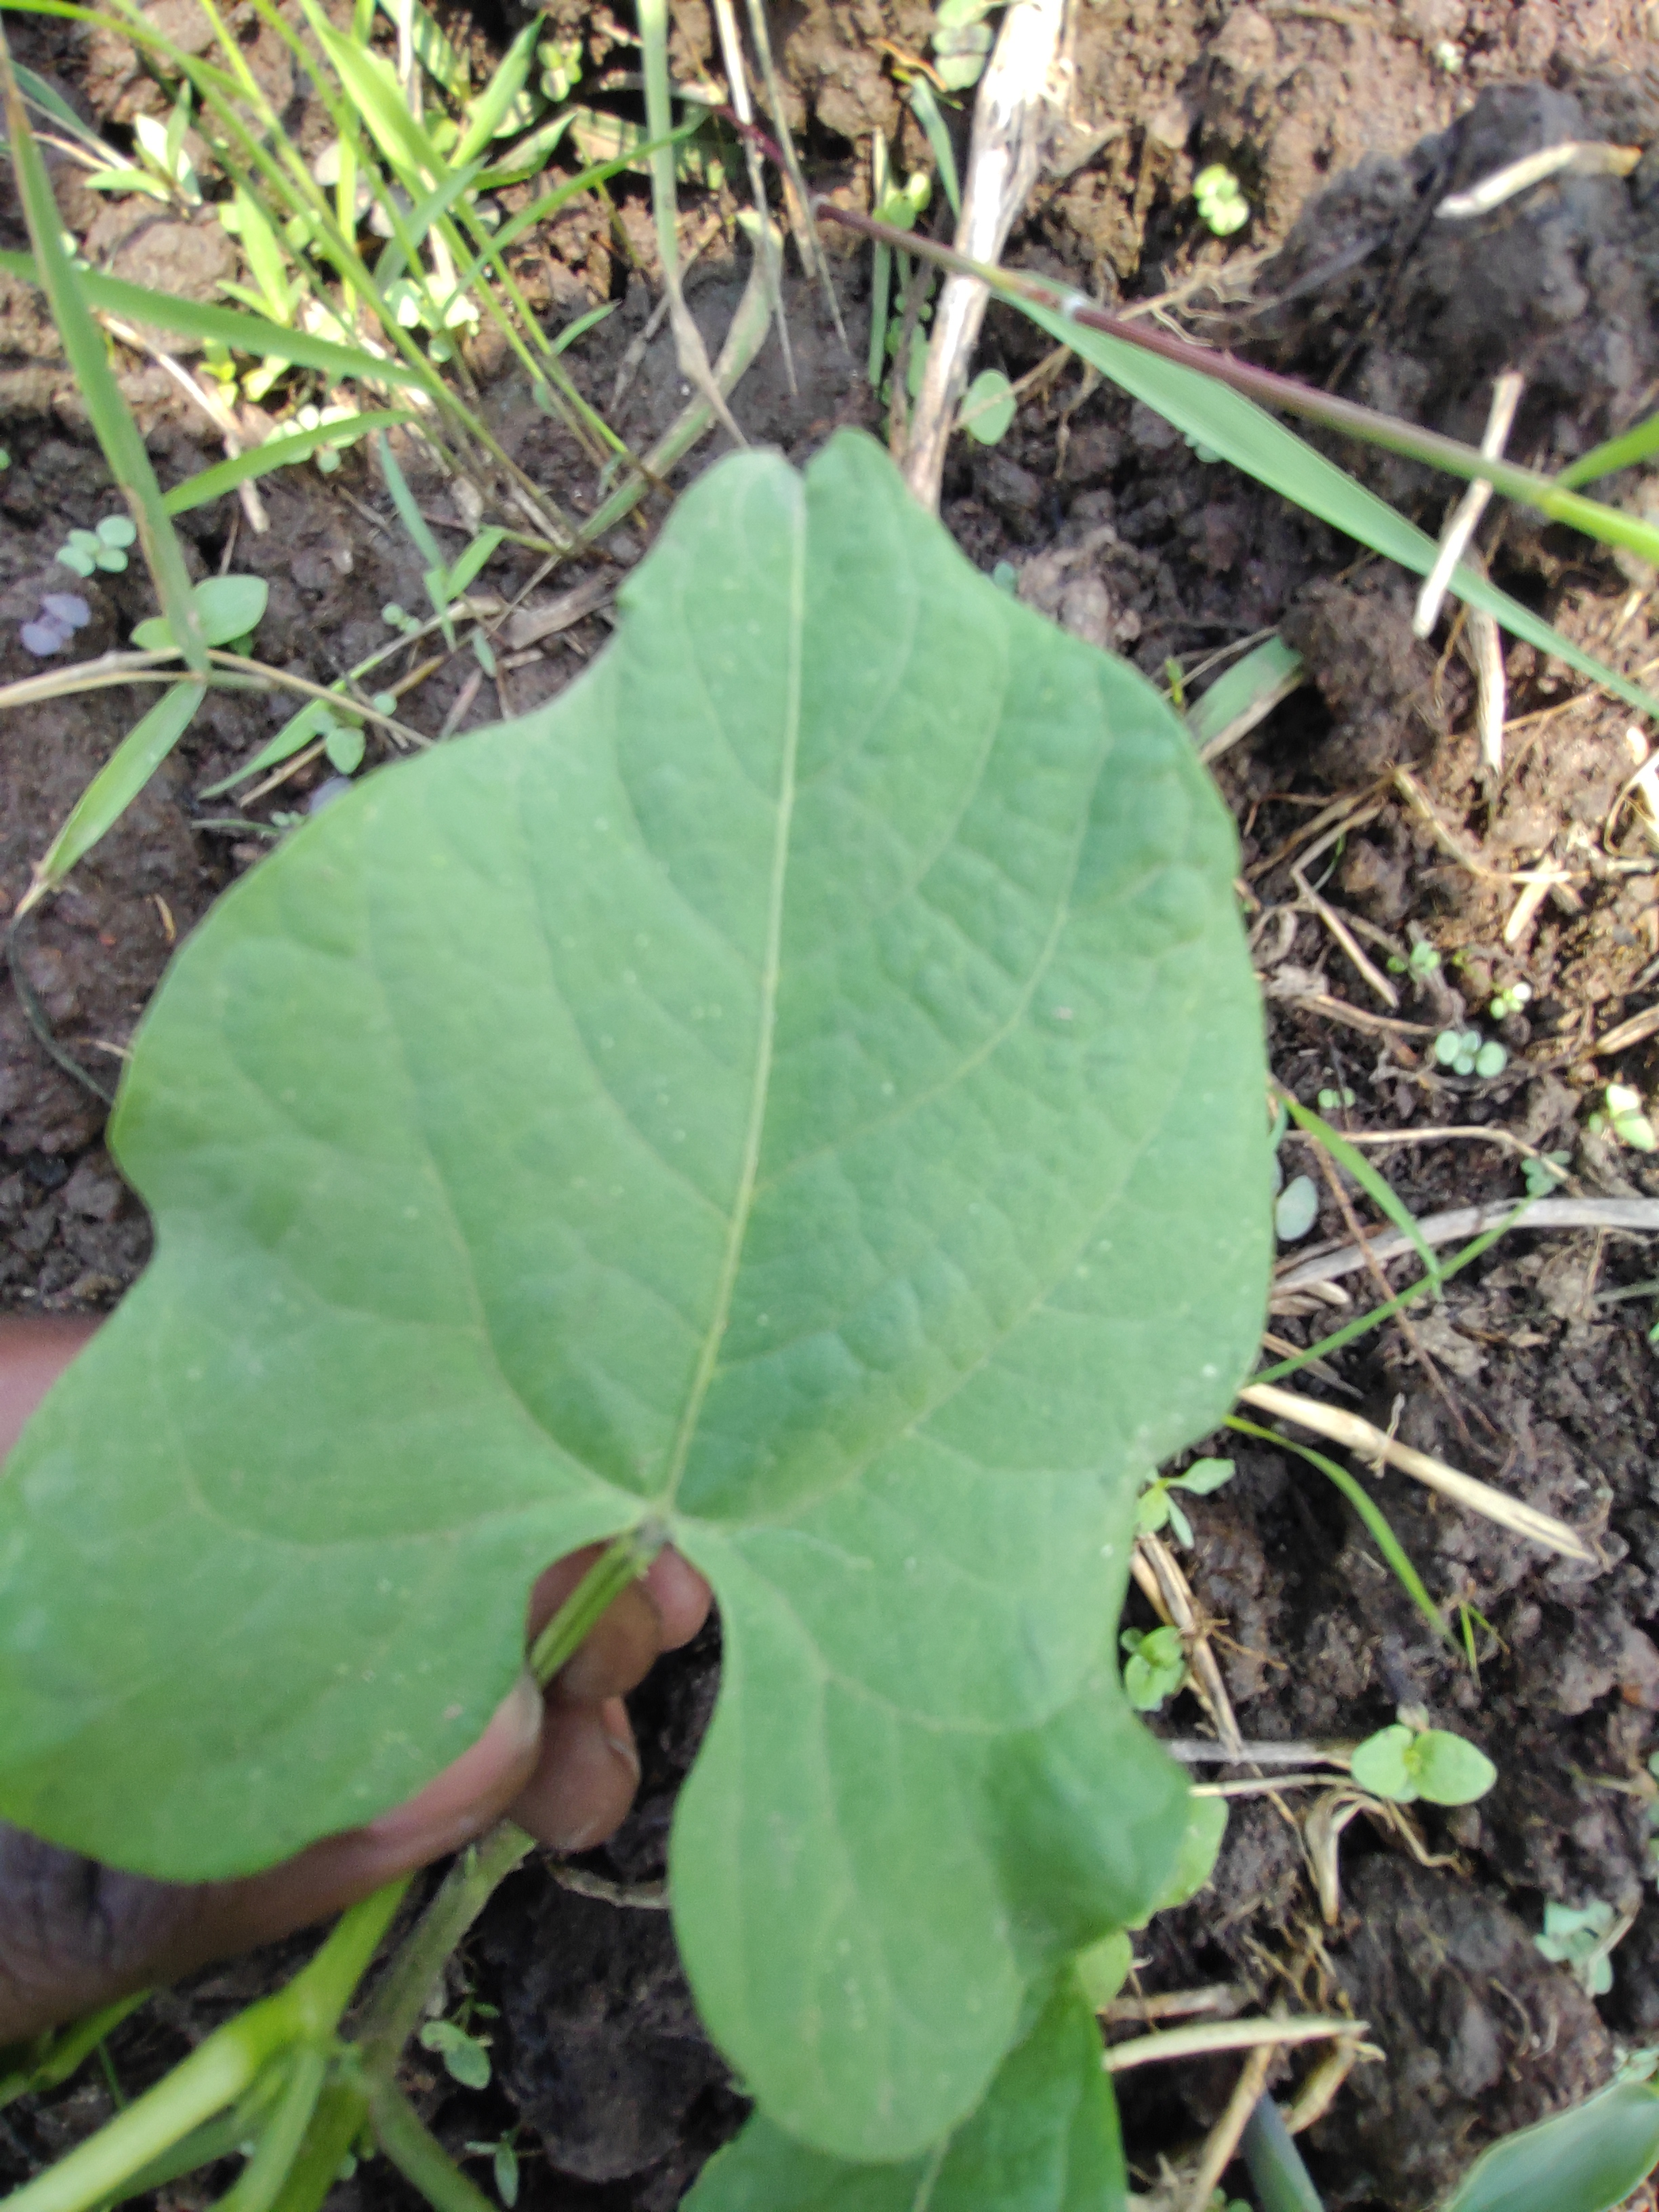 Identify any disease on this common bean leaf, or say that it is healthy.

healthy
